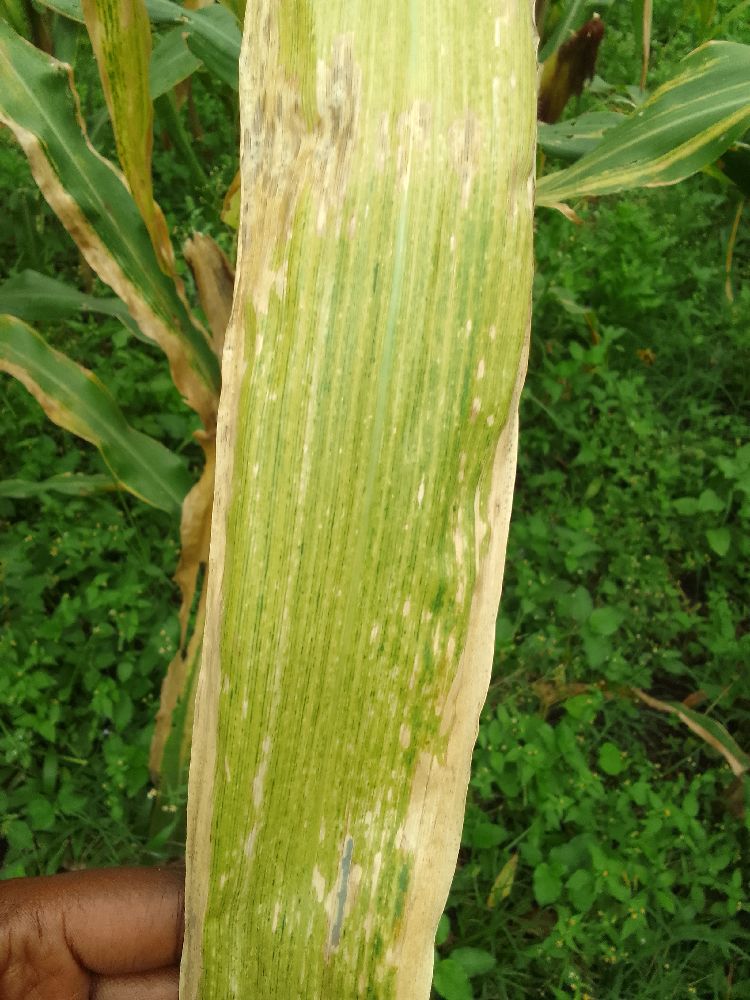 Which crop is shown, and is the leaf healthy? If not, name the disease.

maize, maize lethal necrosis
